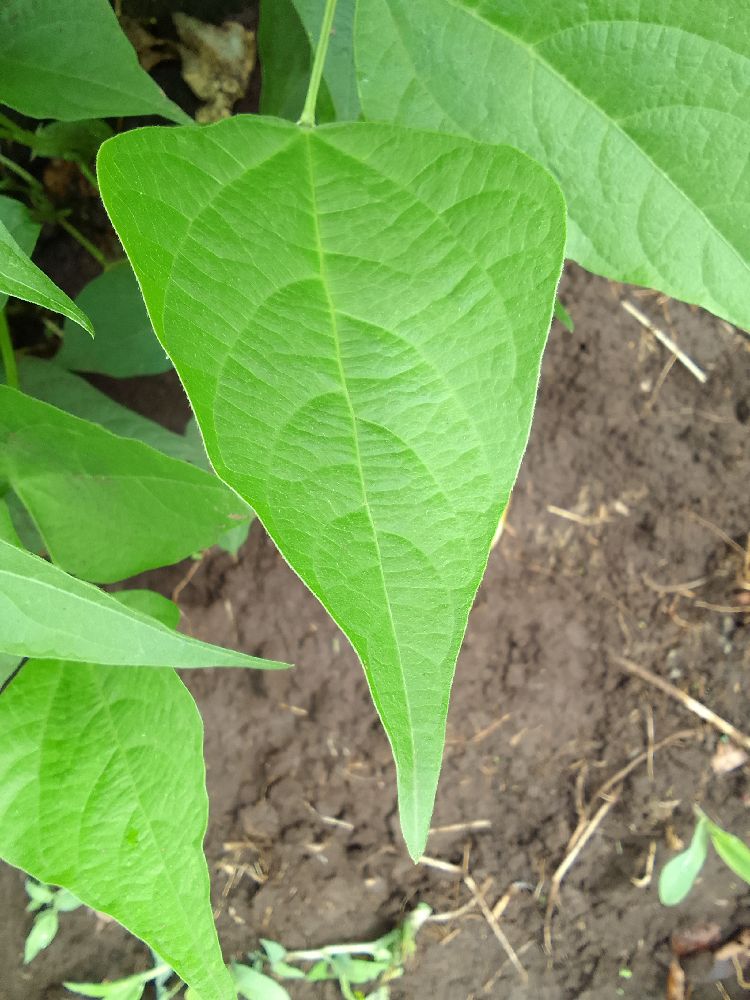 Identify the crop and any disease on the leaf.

common bean, healthy
